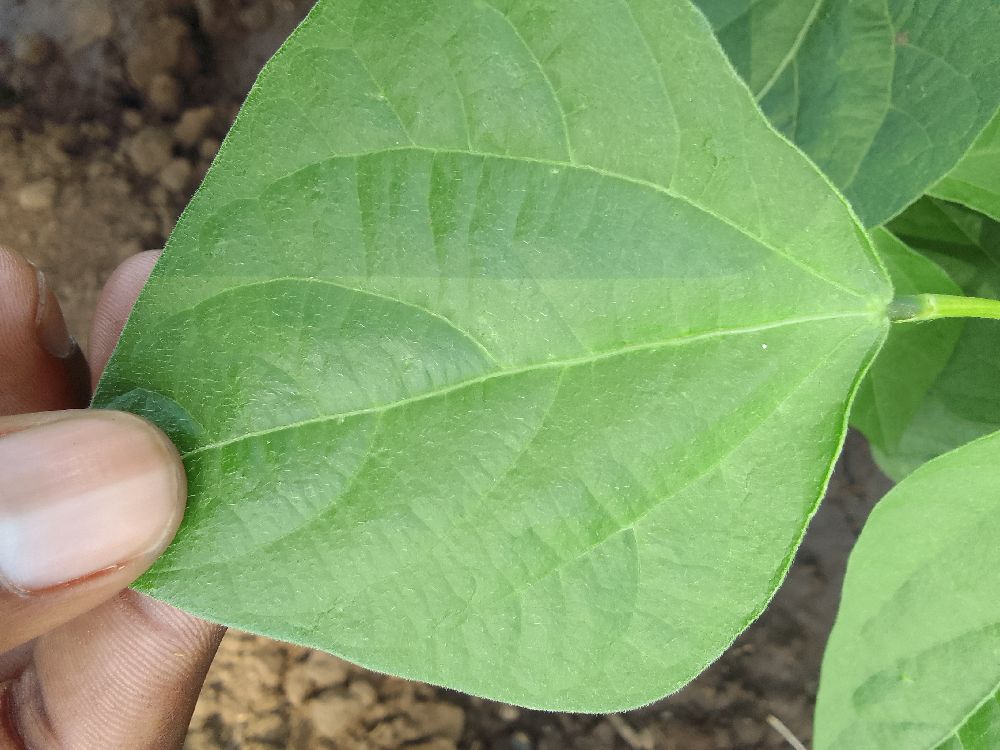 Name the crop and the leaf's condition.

common bean, healthy
